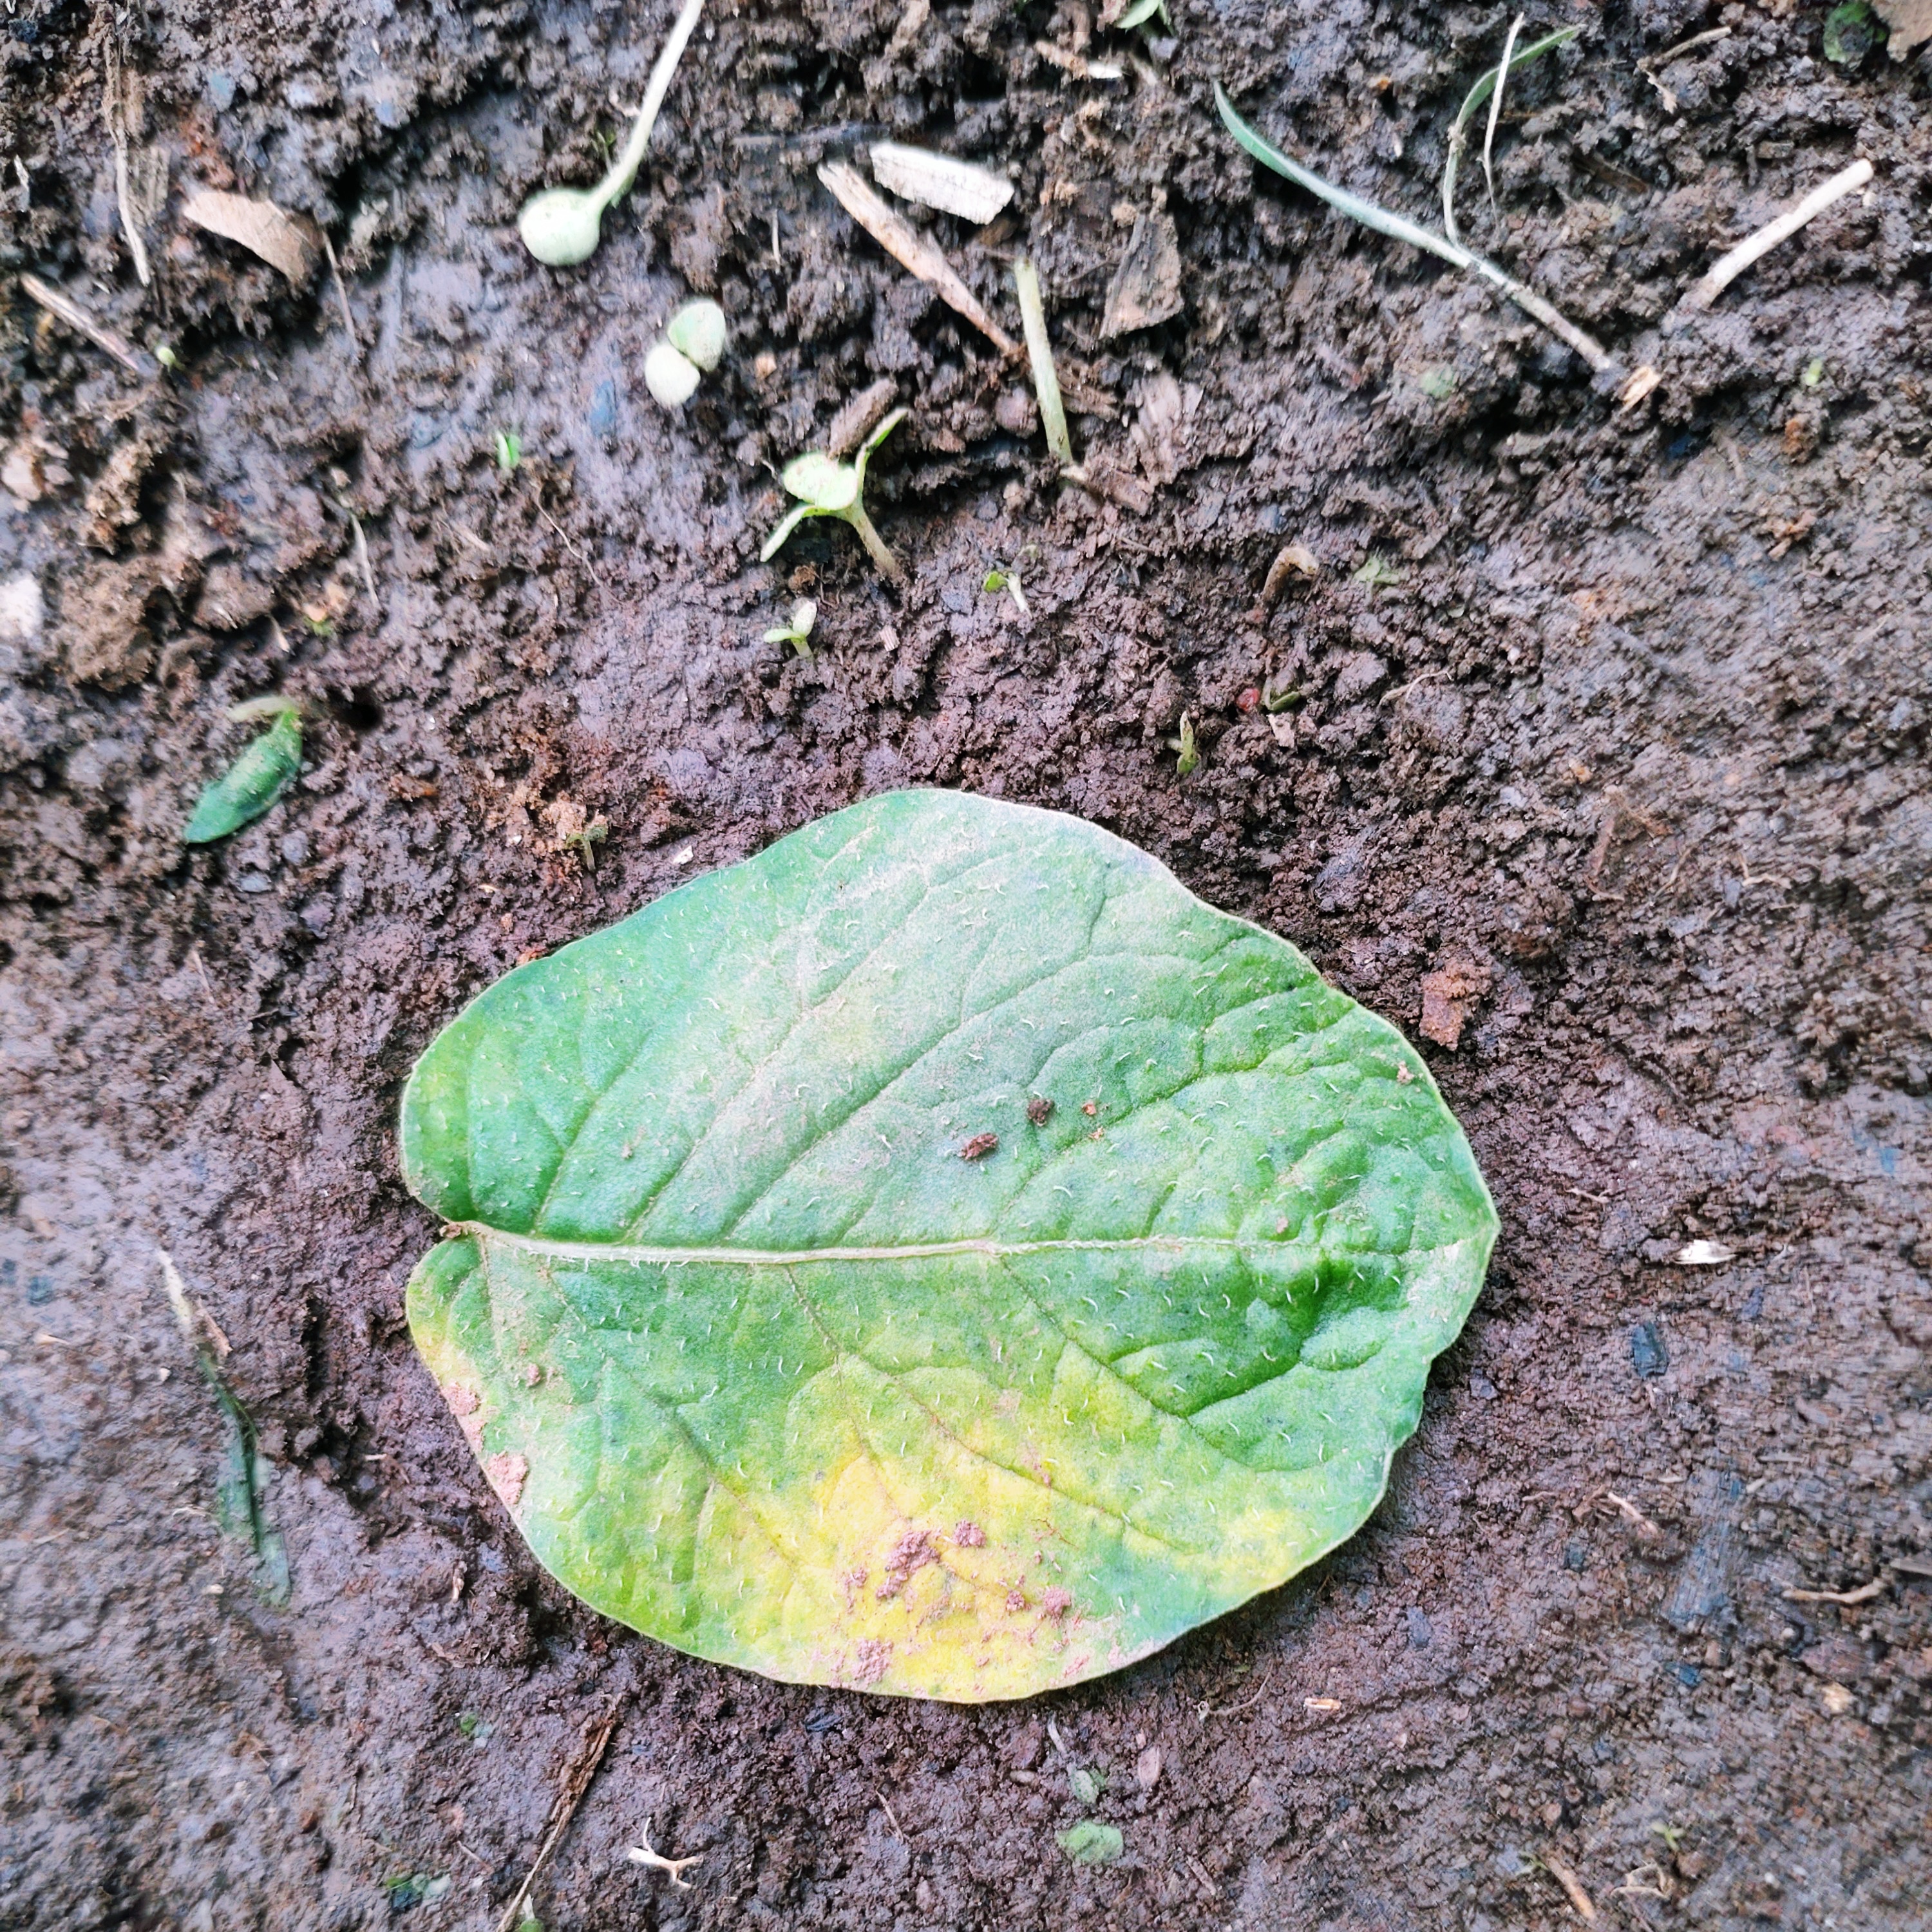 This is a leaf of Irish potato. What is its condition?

late blight
